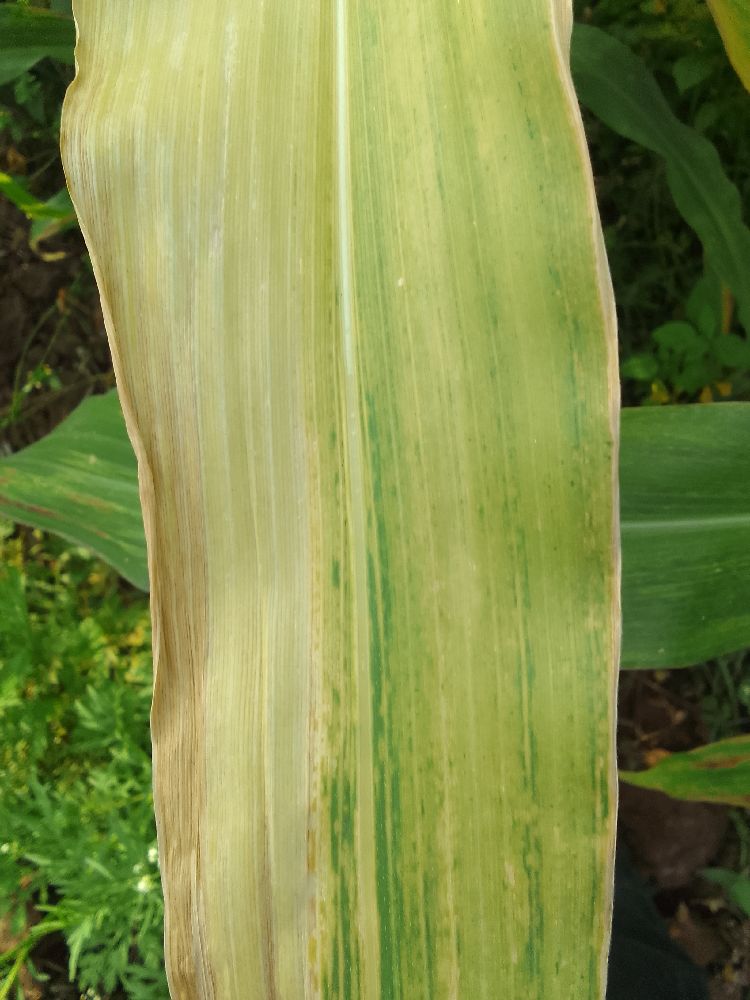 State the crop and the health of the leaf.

maize, maize lethal necrosis
